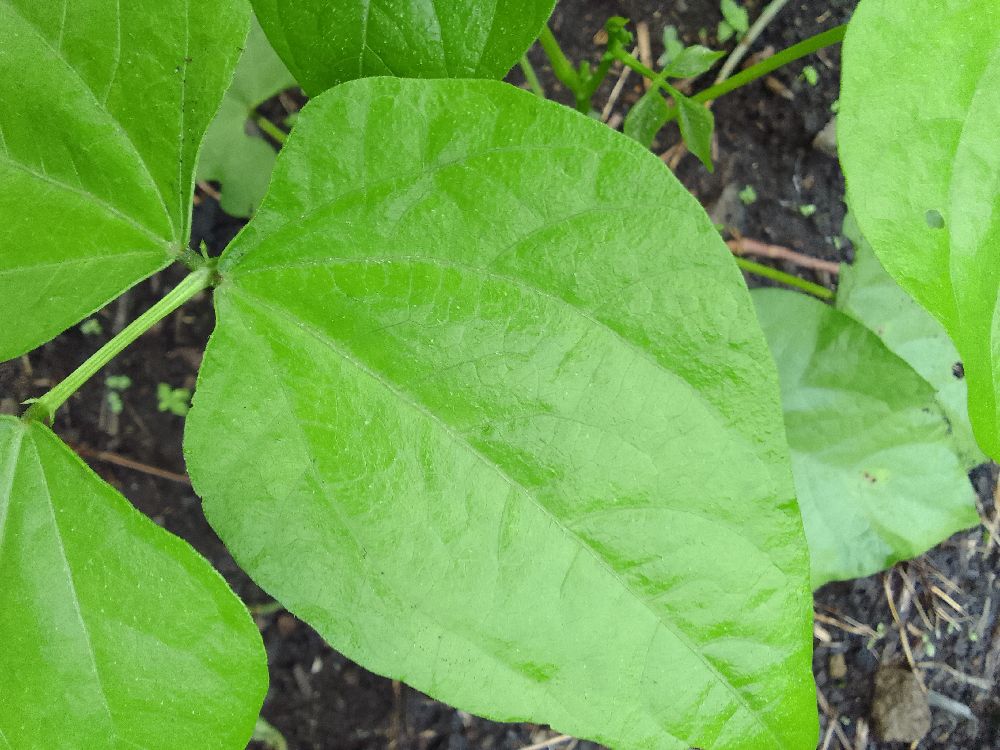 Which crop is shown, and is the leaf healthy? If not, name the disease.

common bean, healthy
